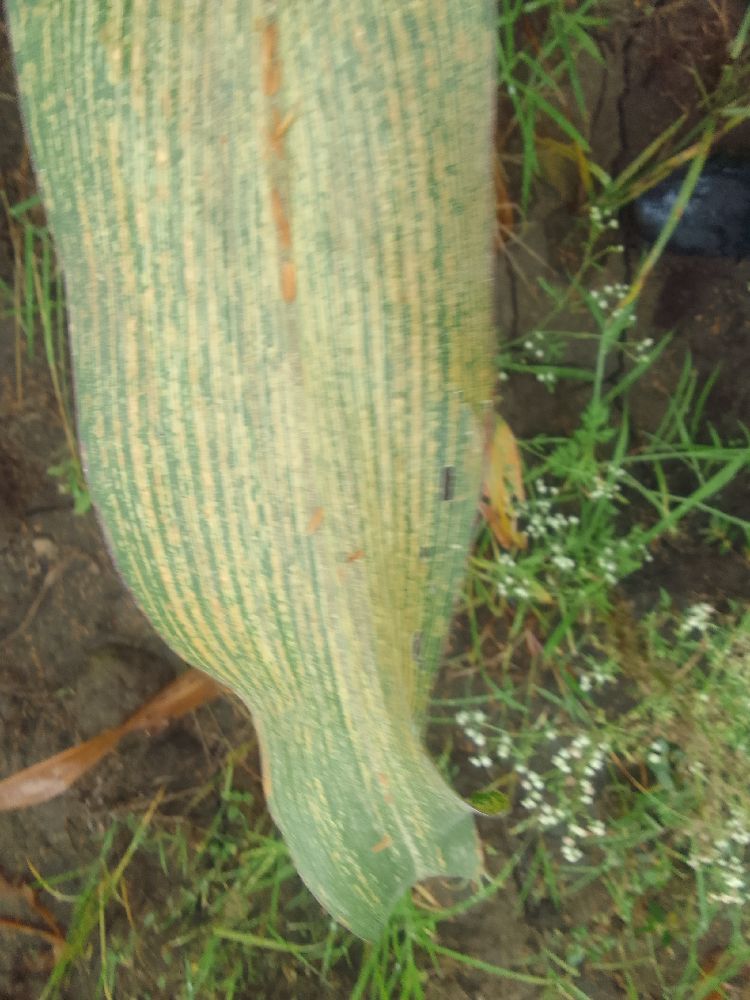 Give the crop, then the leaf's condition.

maize, maize streak virus
